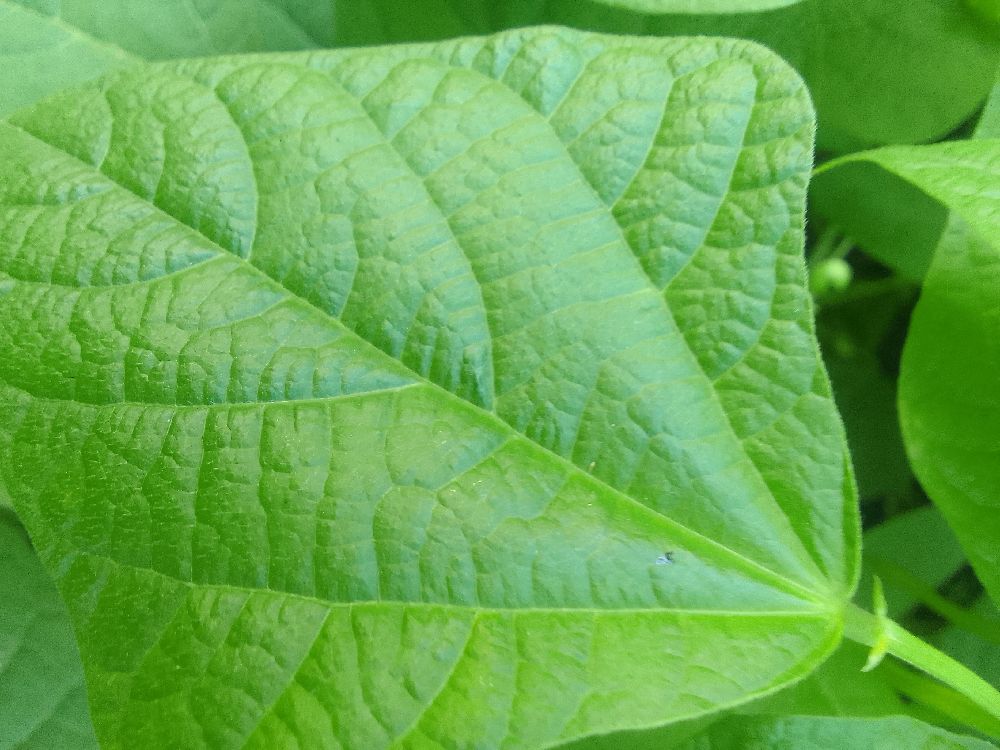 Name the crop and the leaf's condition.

common bean, healthy
